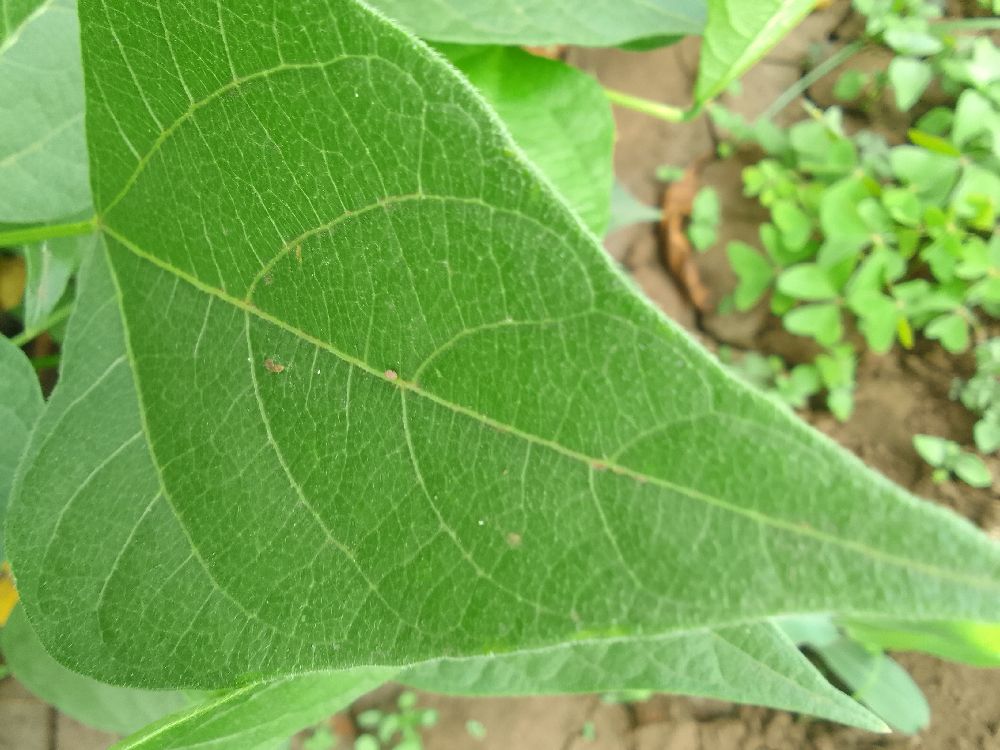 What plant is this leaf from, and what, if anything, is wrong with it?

common bean, healthy
